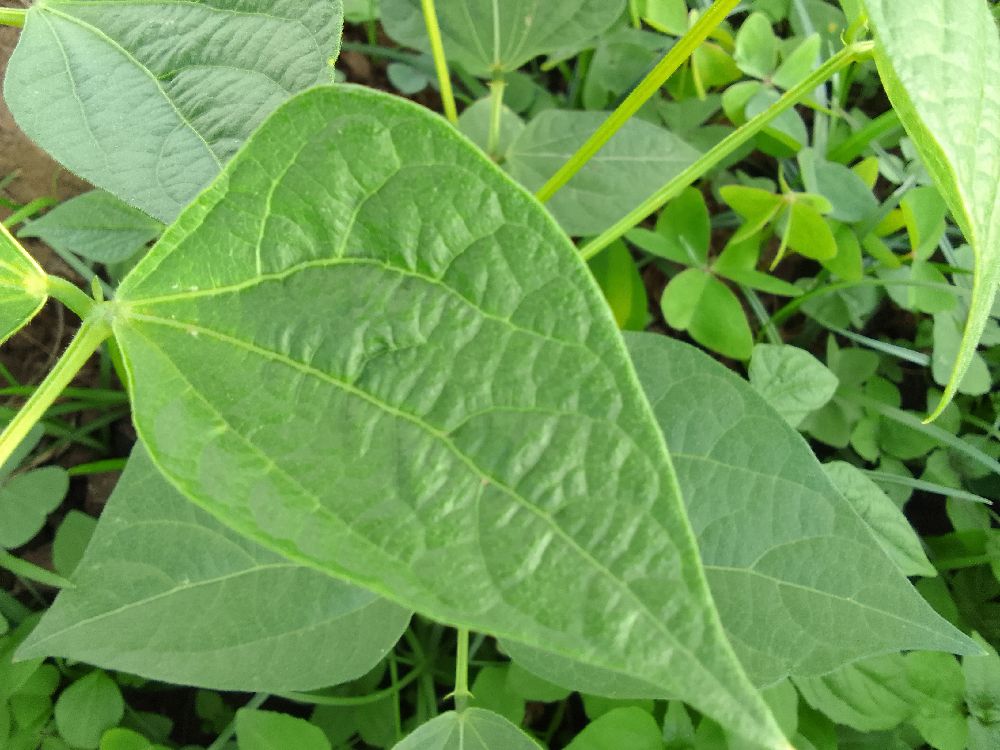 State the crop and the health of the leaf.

common bean, healthy
